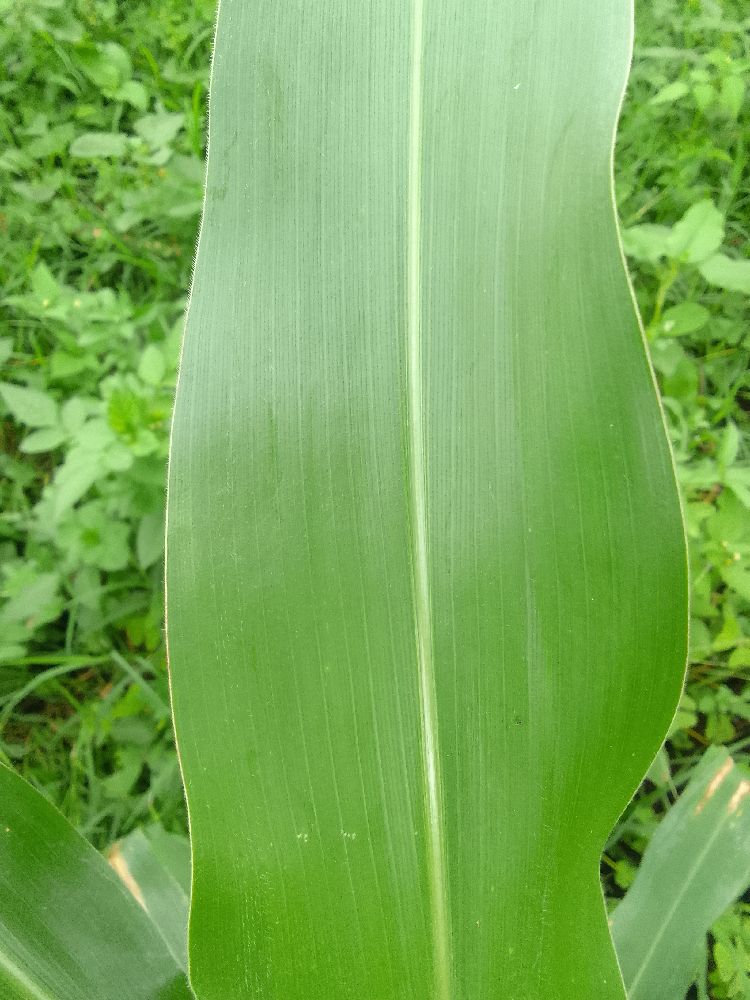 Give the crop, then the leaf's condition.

maize, healthy
